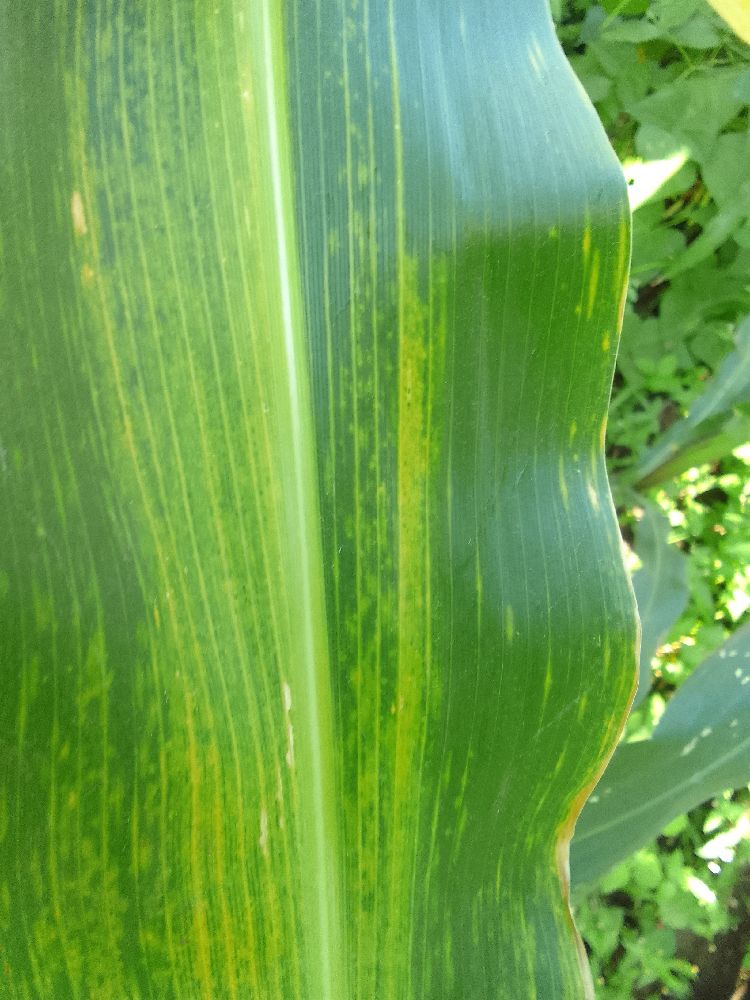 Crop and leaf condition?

maize, maize lethal necrosis
